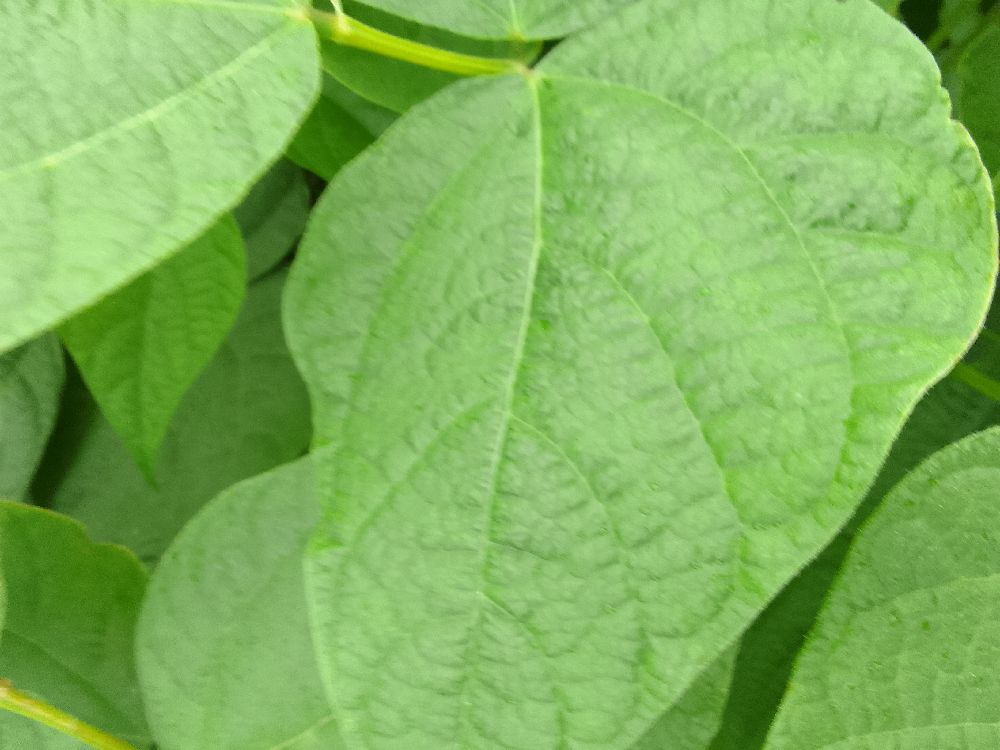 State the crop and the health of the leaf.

common bean, healthy
